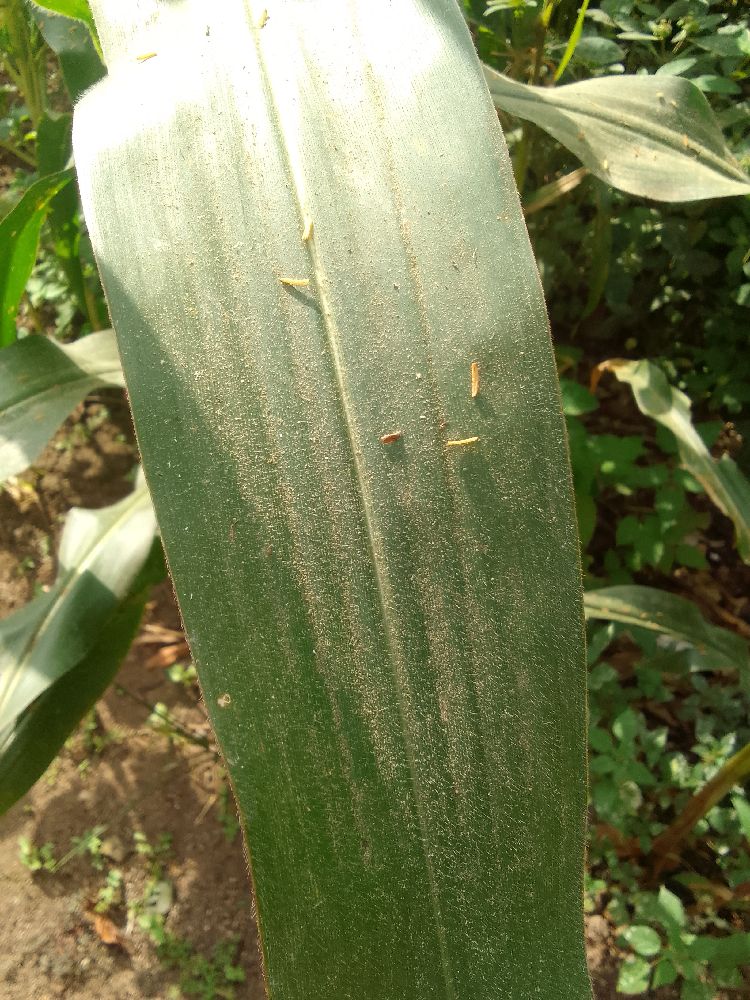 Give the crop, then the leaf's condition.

maize, healthy
